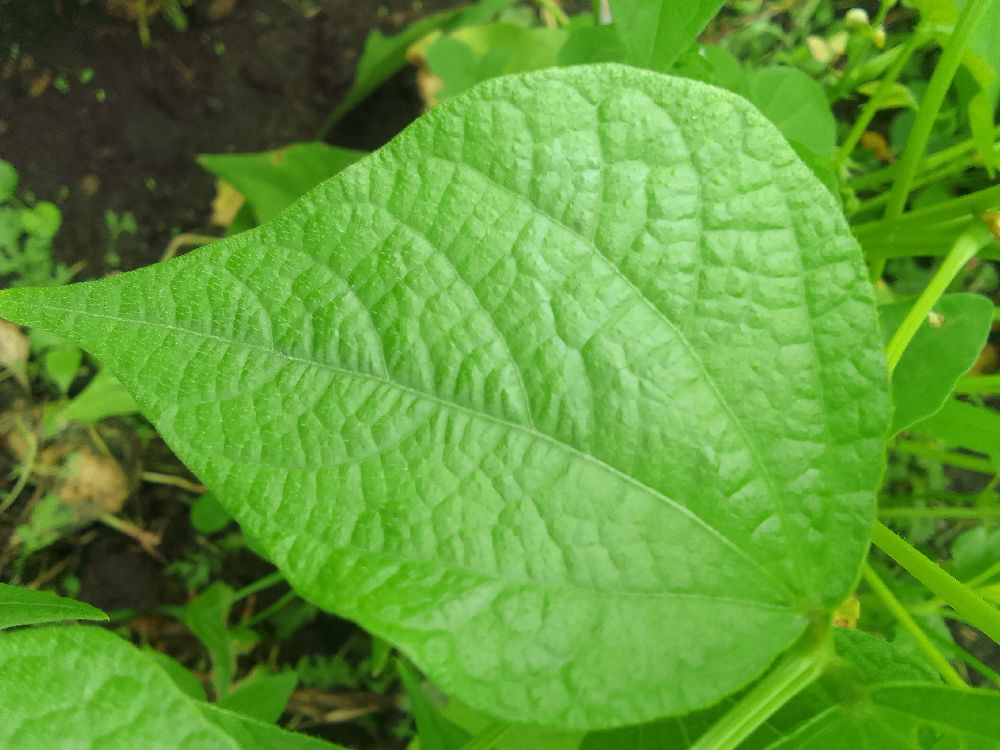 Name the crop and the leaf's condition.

common bean, healthy
